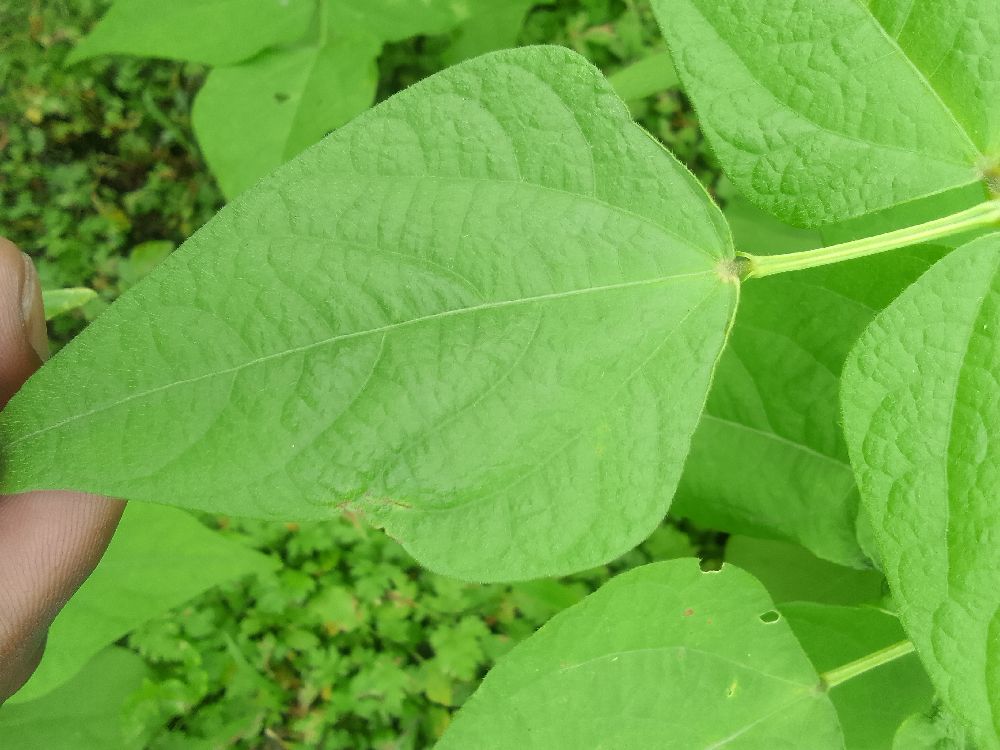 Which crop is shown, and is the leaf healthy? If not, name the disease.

common bean, healthy
